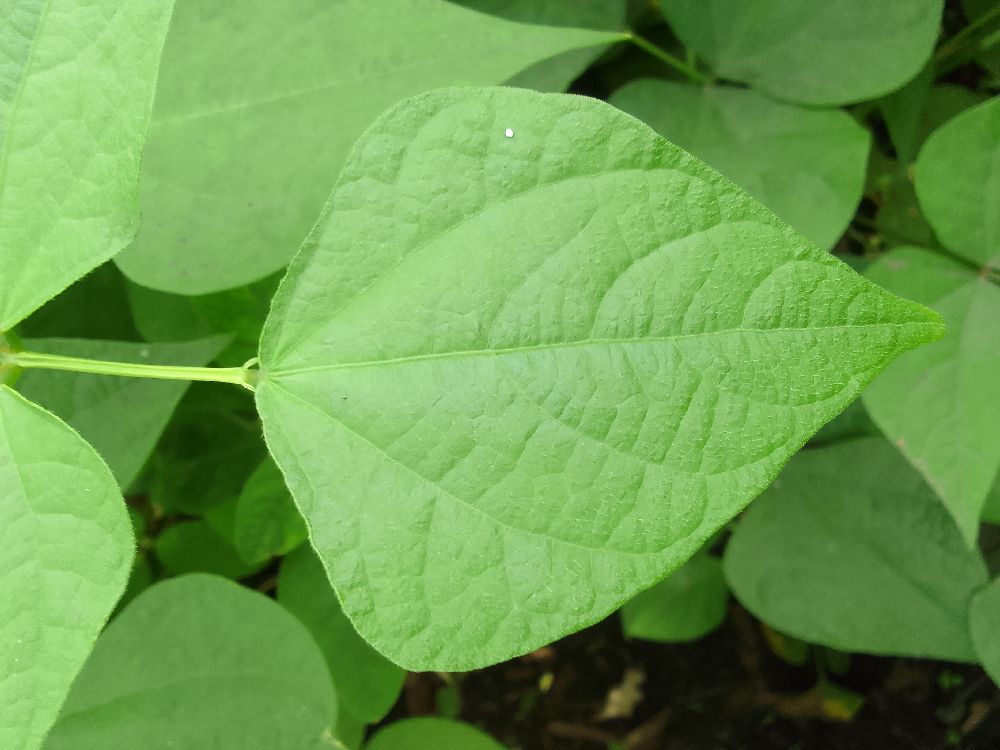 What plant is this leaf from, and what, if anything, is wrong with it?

common bean, healthy
